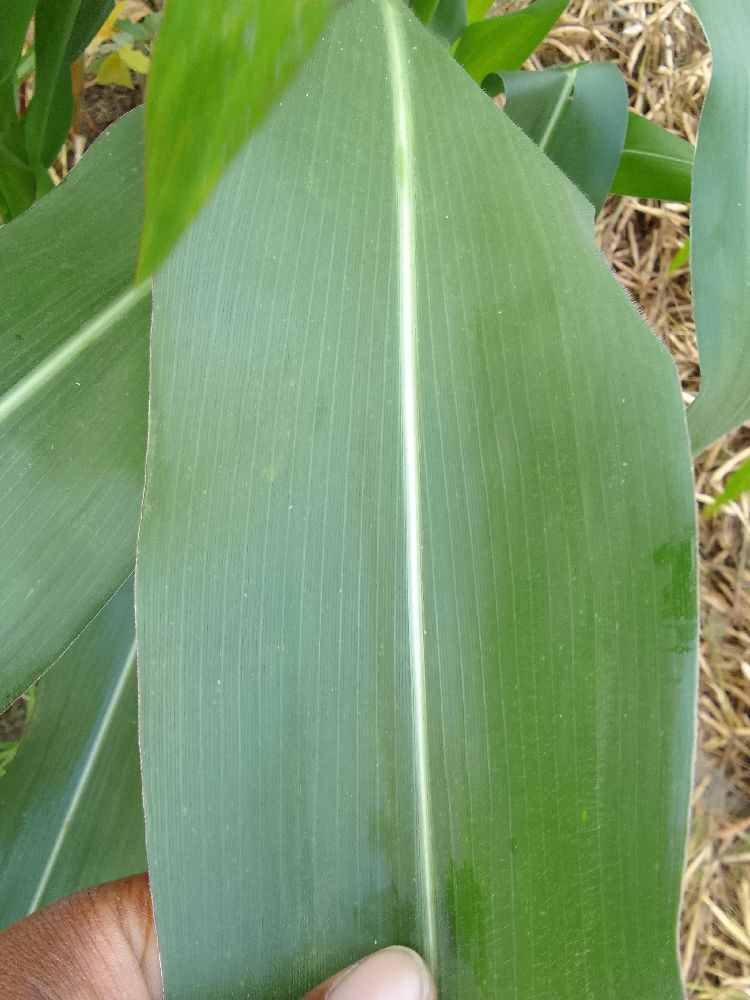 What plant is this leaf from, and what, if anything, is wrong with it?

maize, healthy
